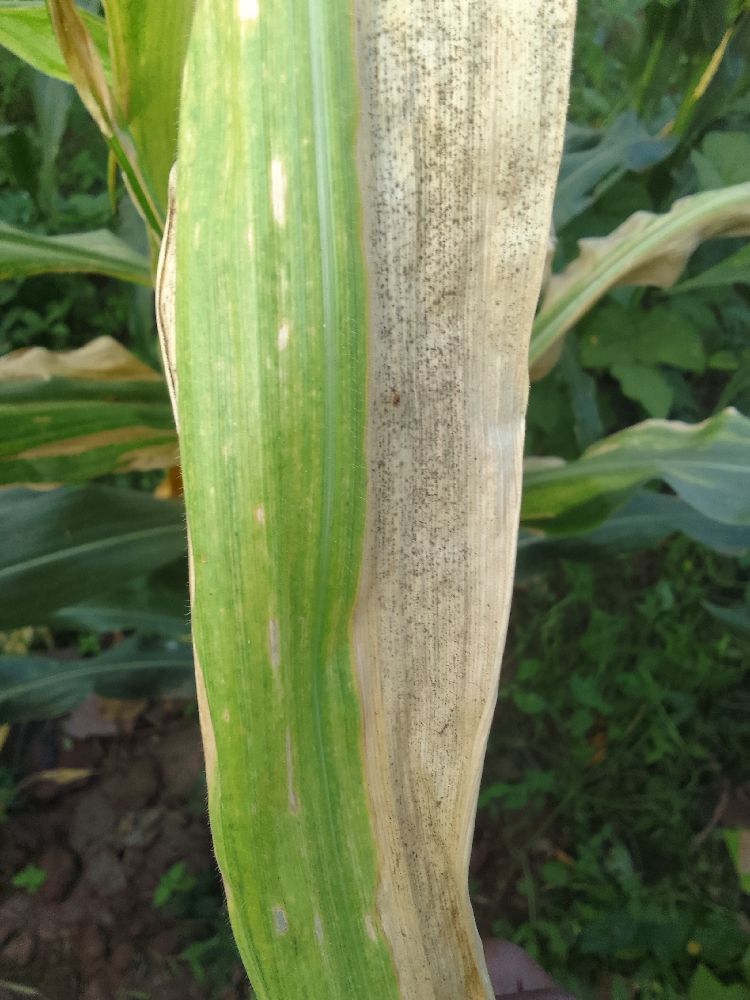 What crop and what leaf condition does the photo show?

maize, maize lethal necrosis
